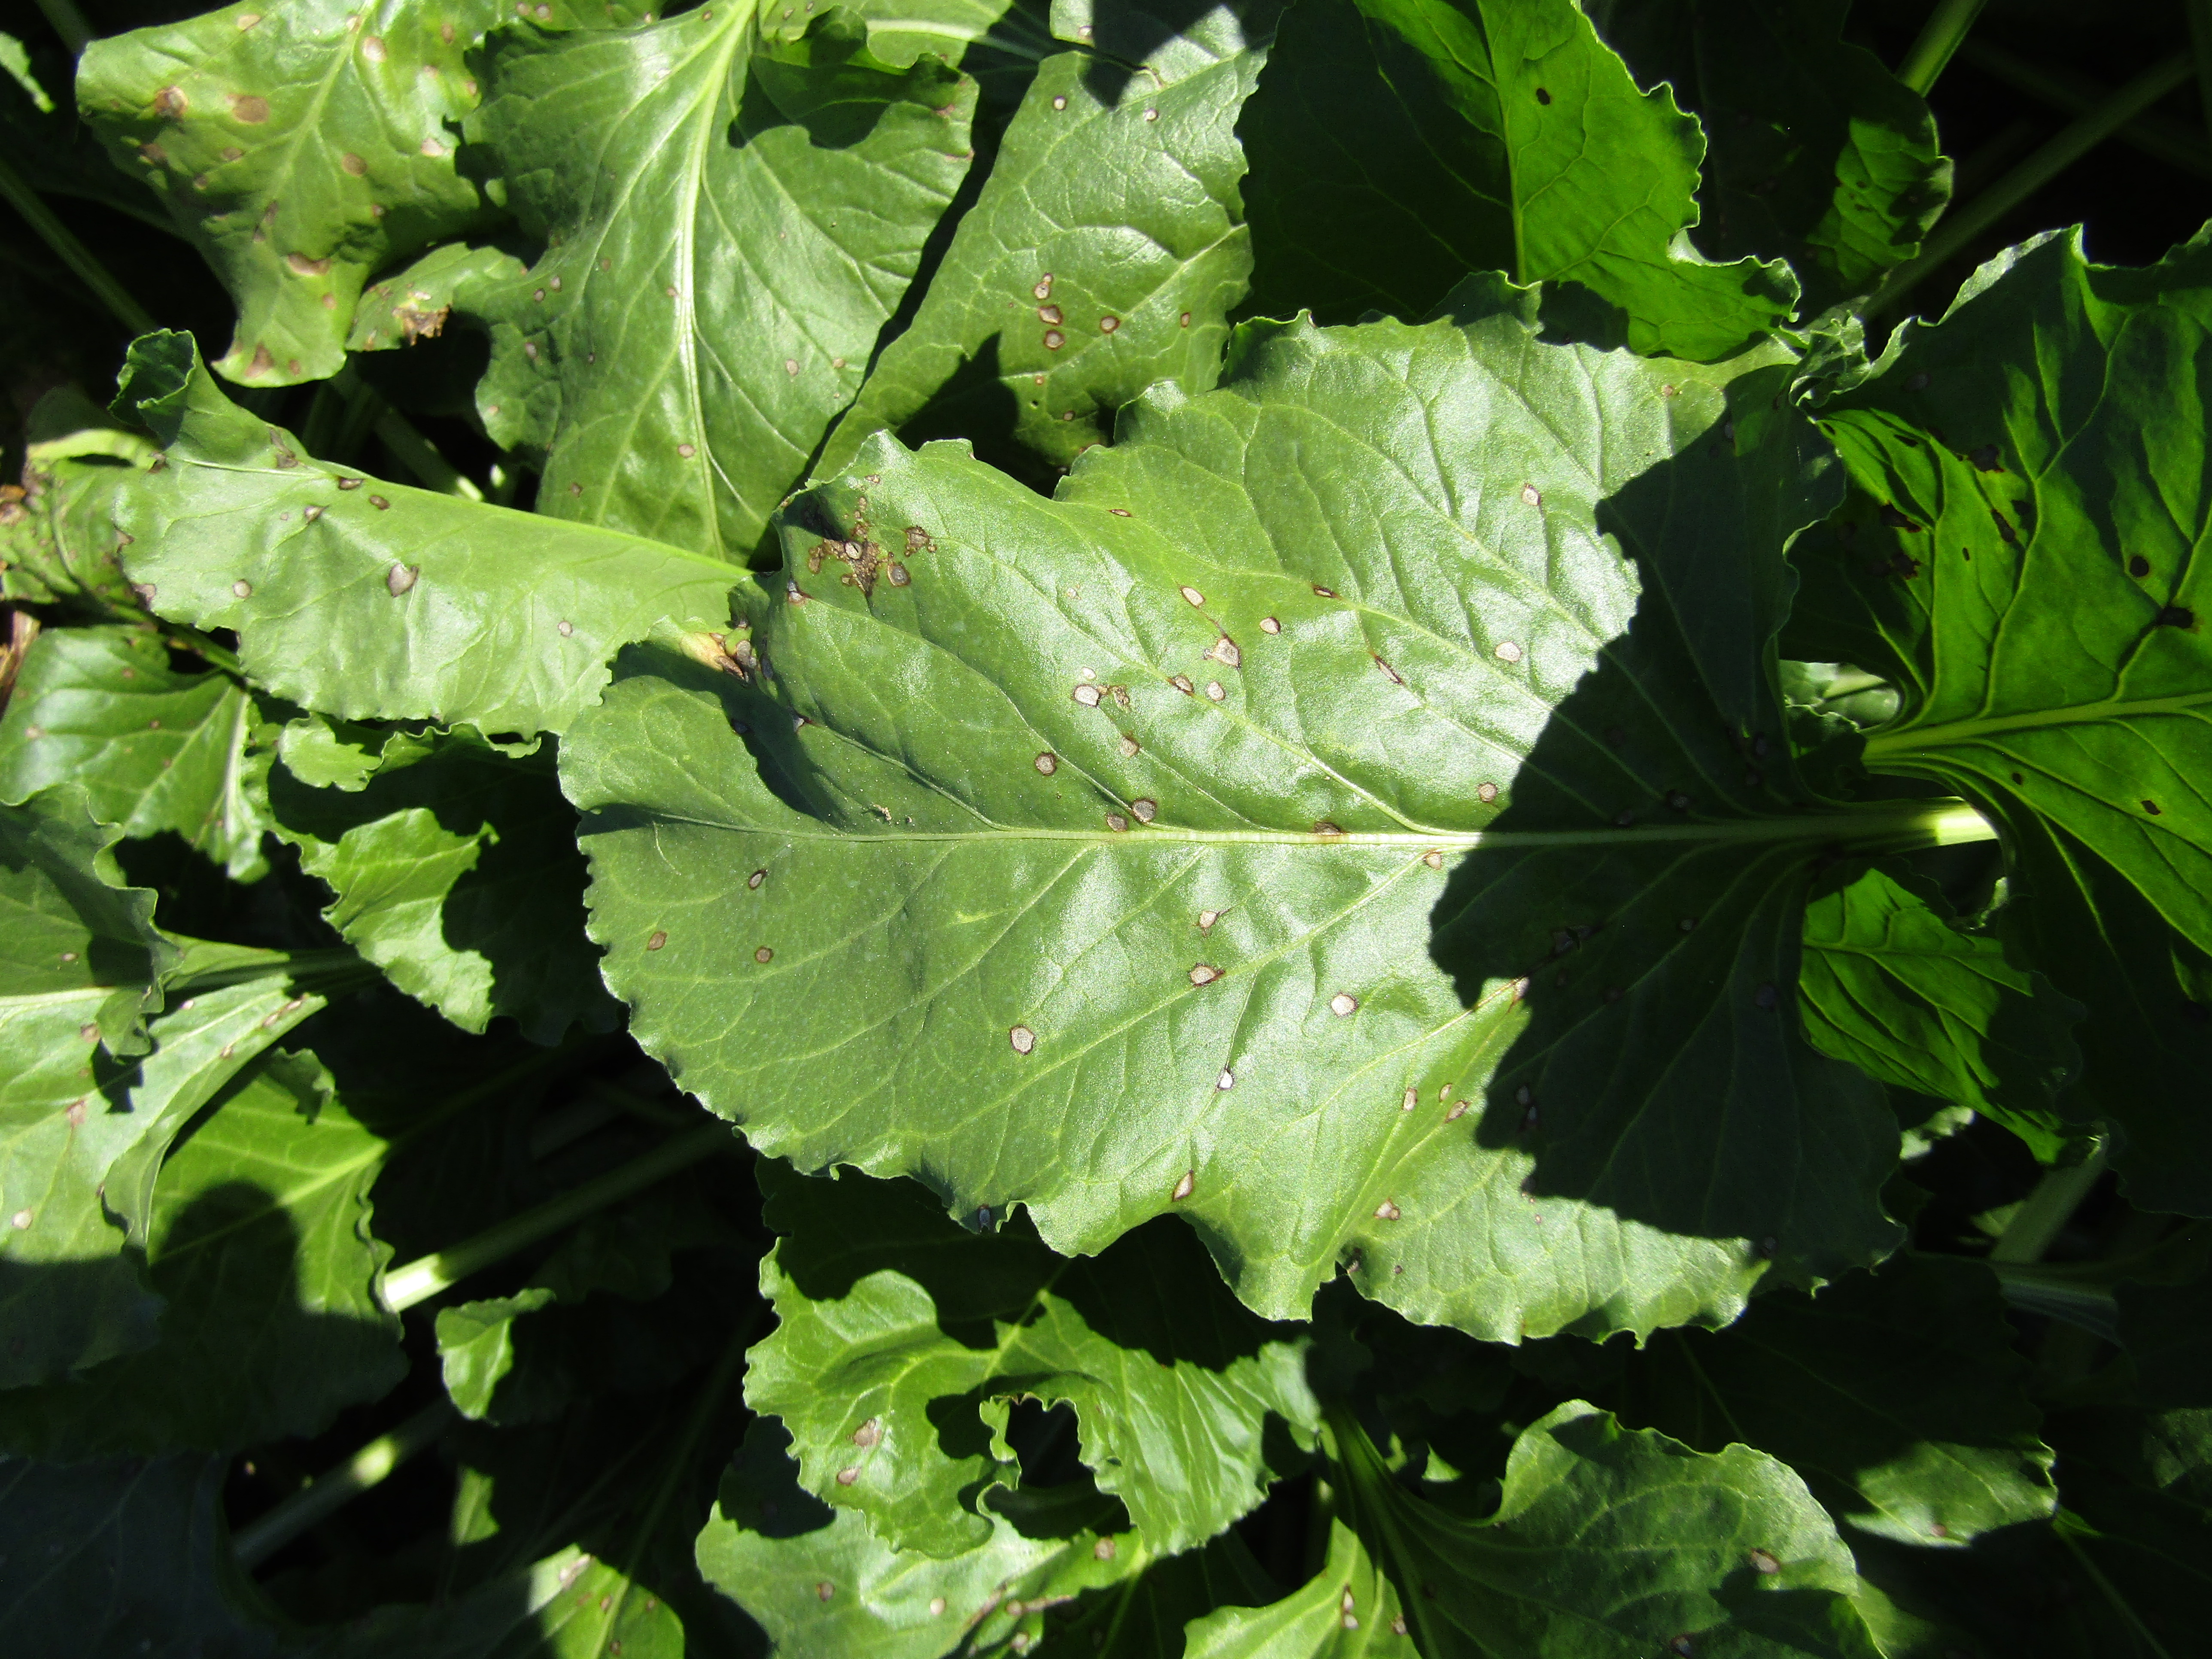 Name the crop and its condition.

beet, cercospora
